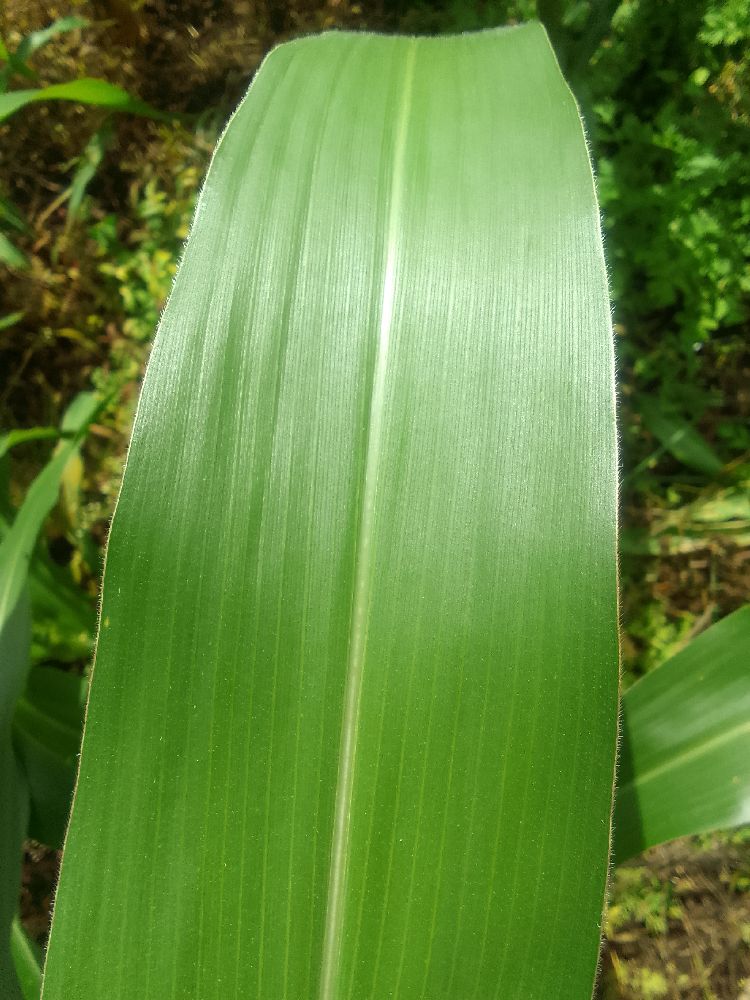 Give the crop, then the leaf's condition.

maize, healthy
